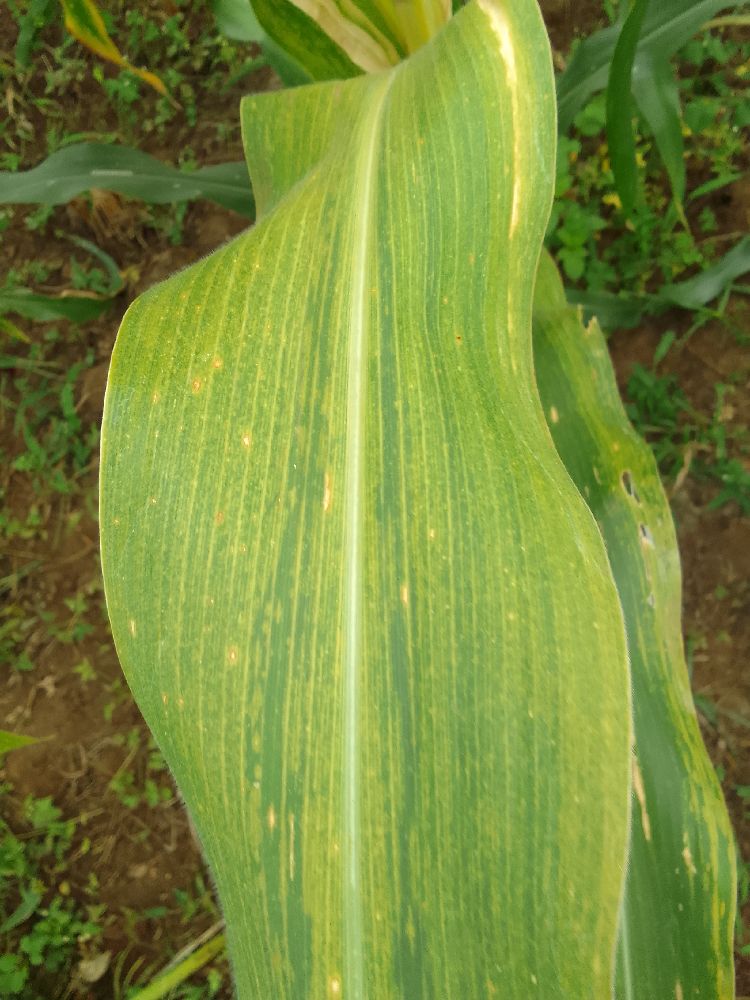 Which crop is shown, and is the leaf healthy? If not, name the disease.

maize, maize lethal necrosis
